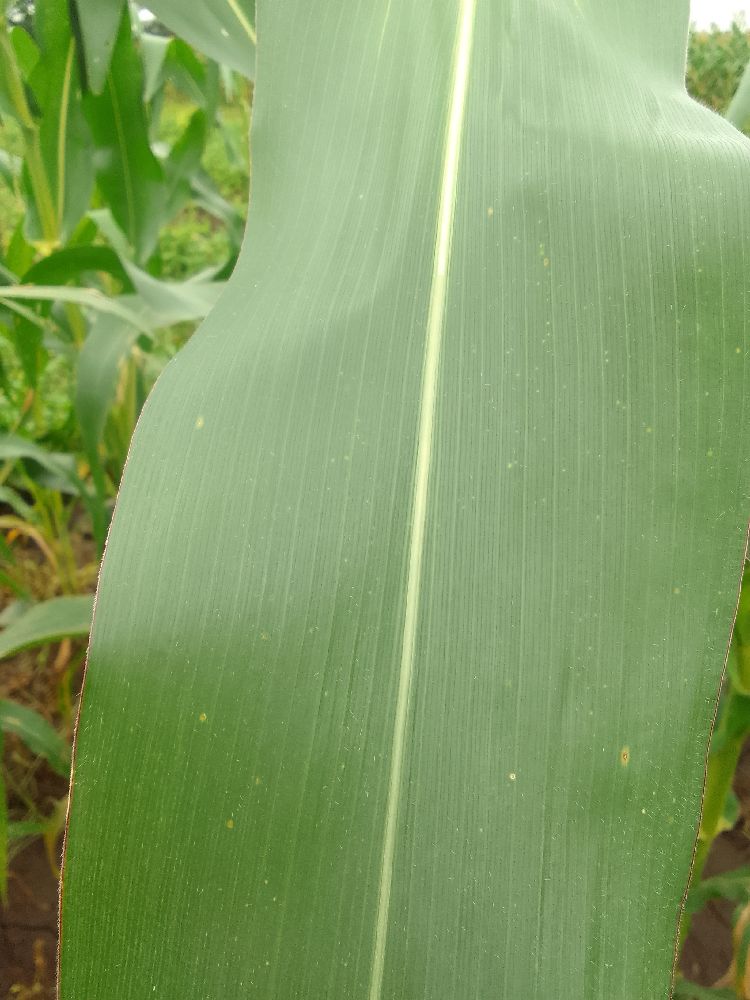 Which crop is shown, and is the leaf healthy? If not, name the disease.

maize, healthy
